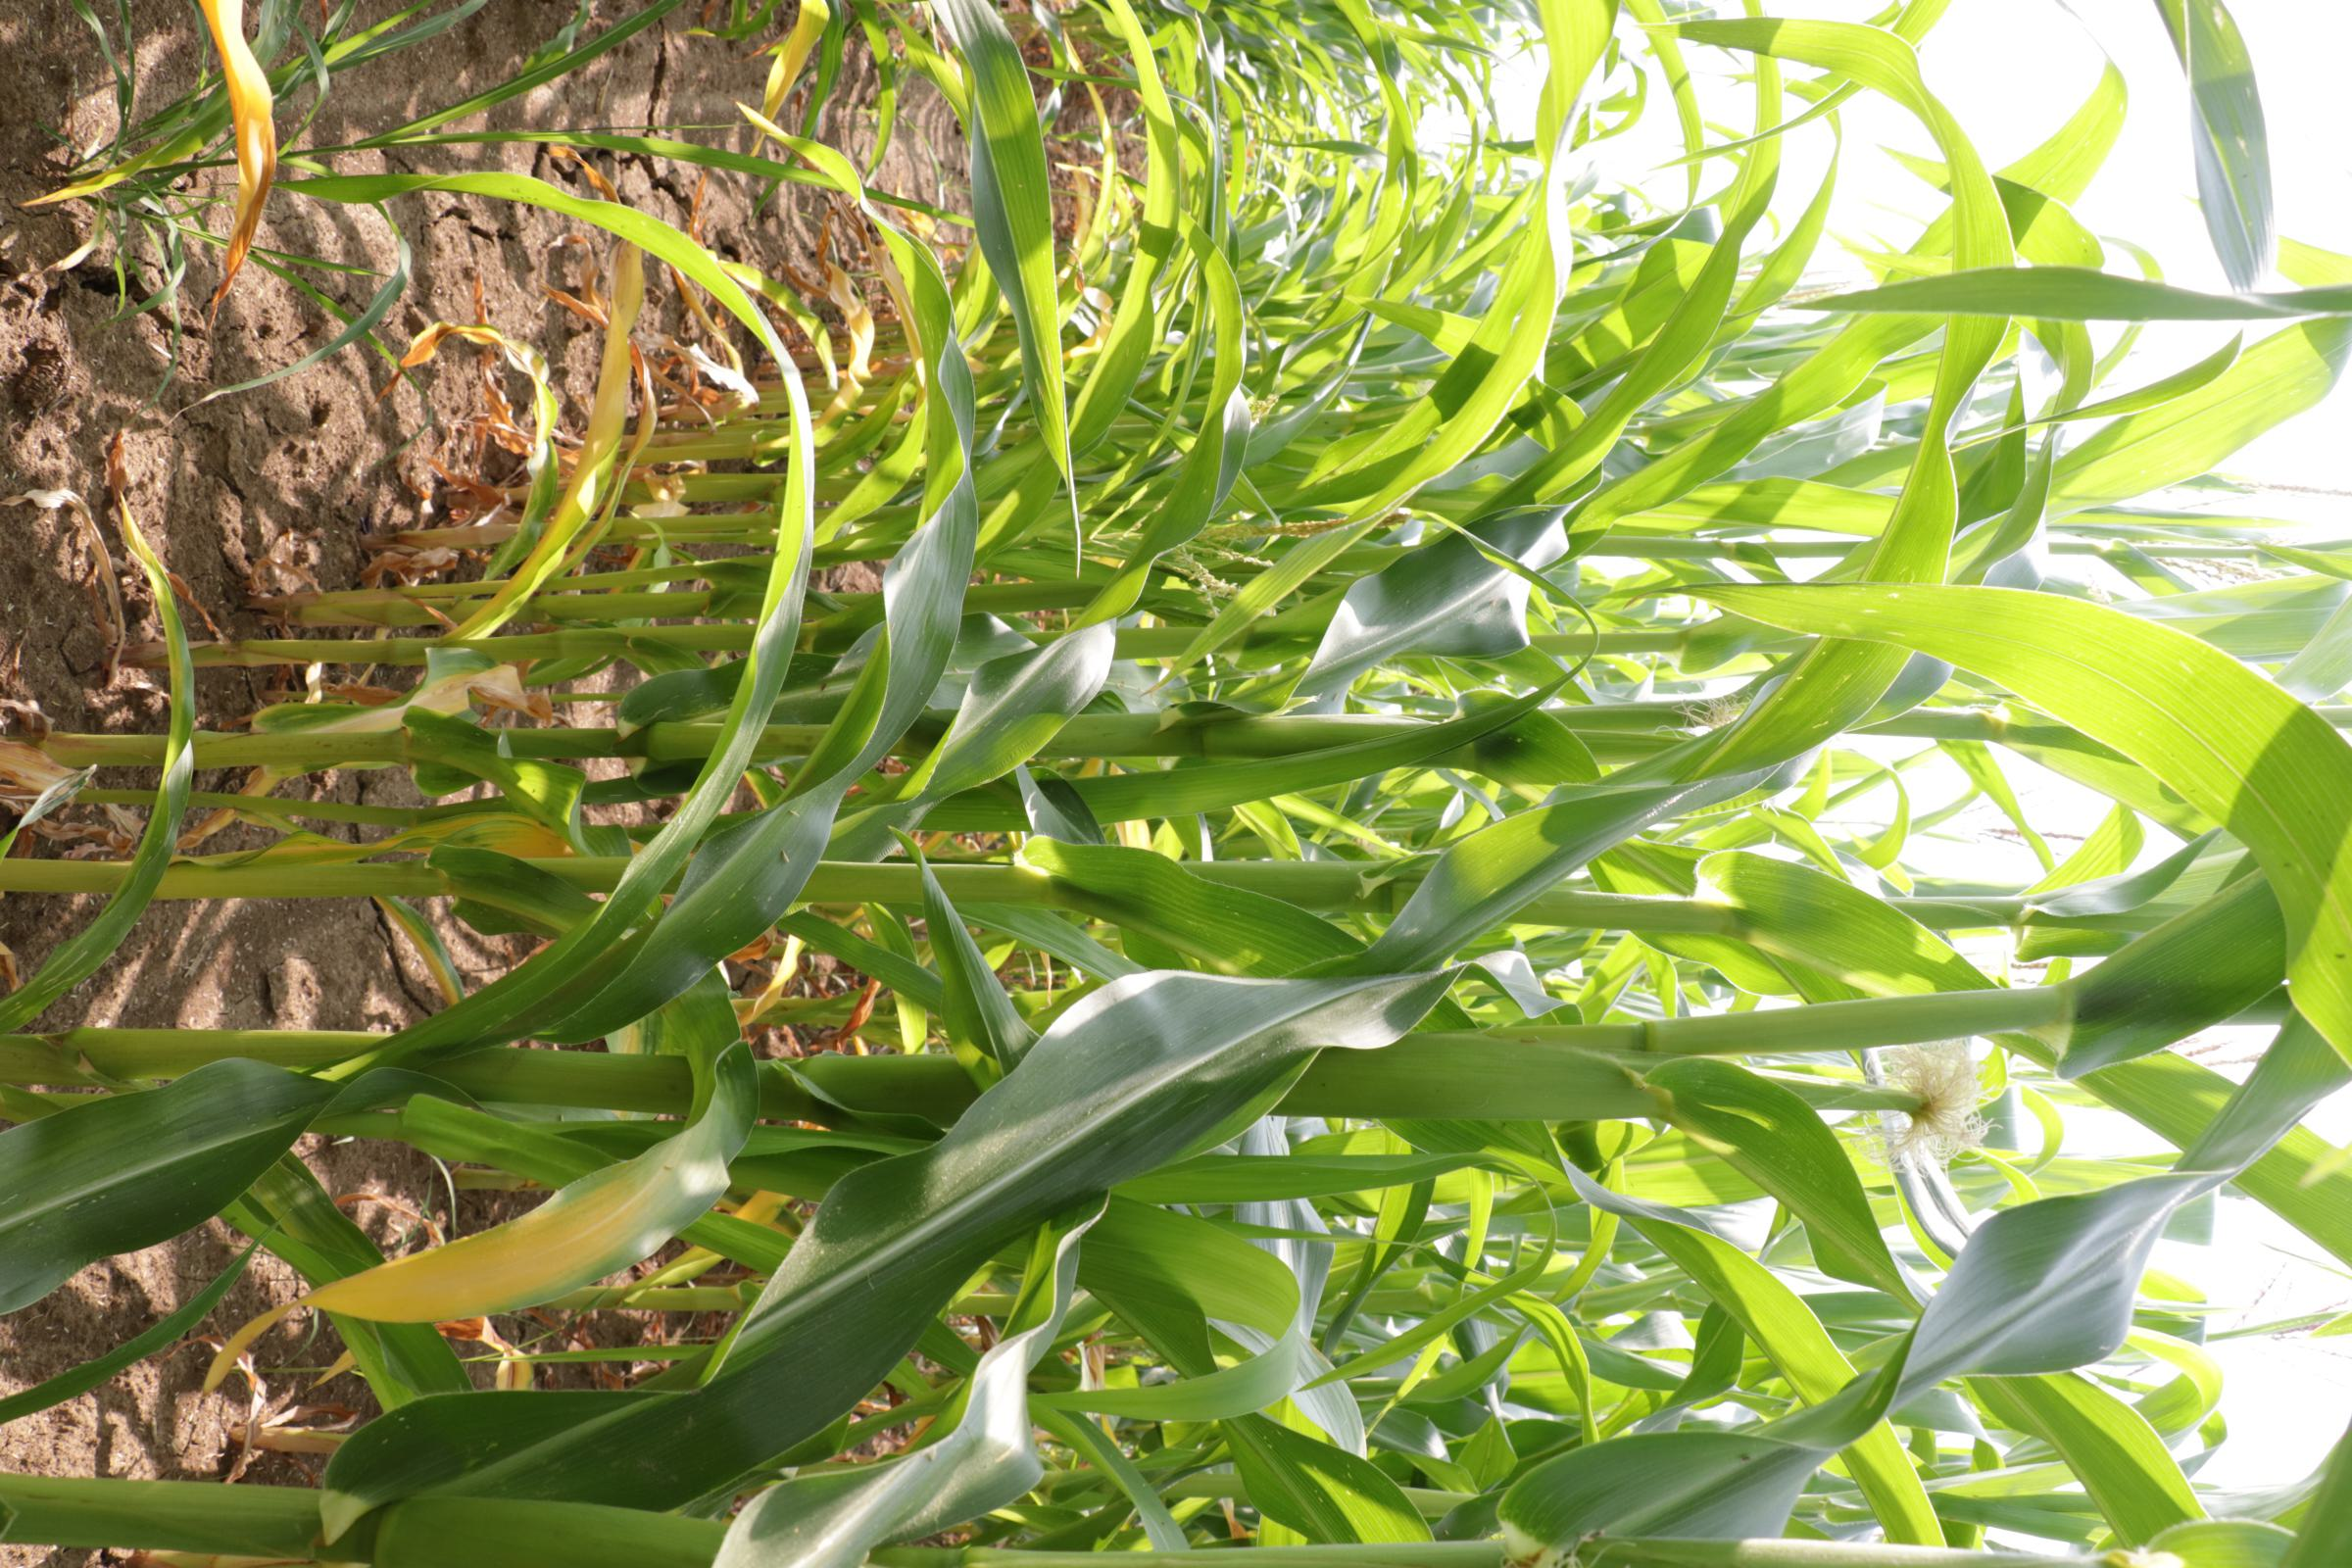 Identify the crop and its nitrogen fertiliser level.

maize, no added nitrogen
